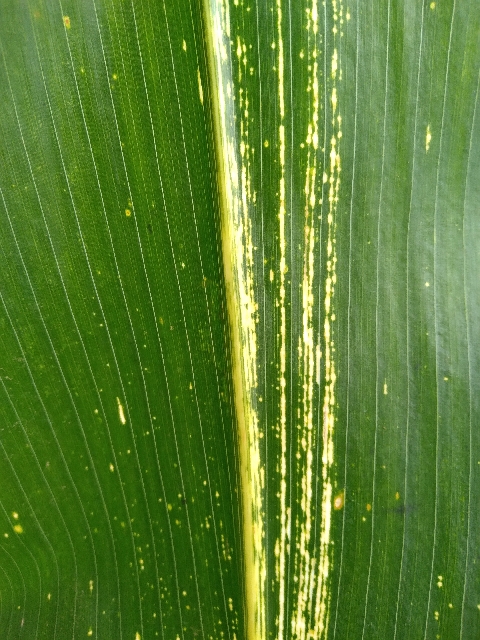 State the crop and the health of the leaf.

maize, maize streak virus
